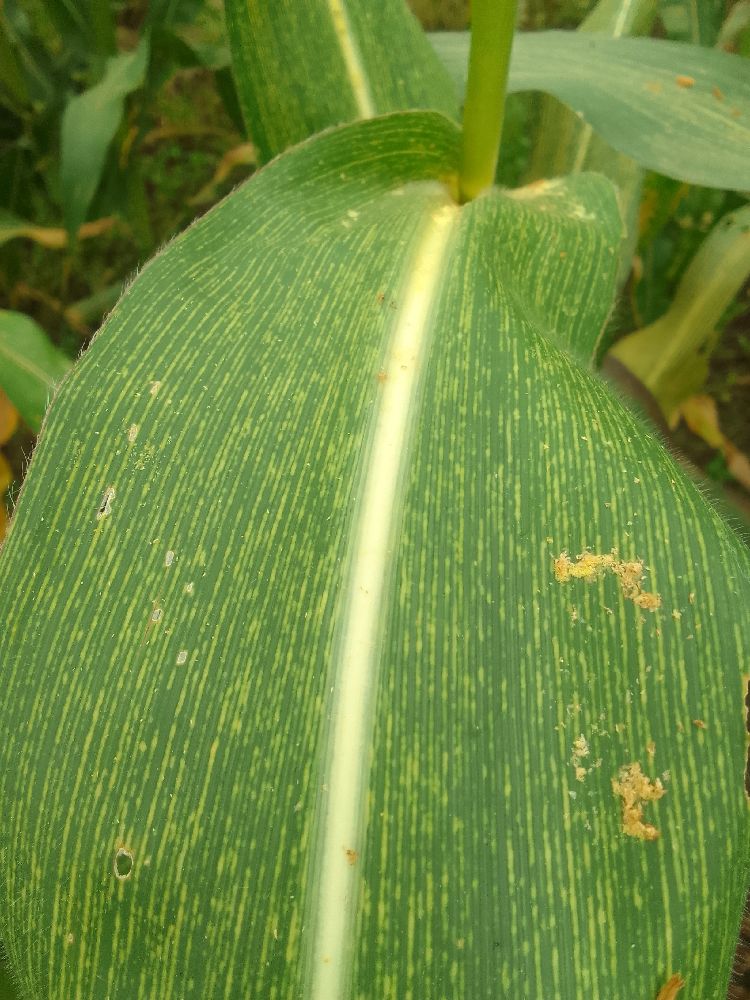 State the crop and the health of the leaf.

maize, maize streak virus
